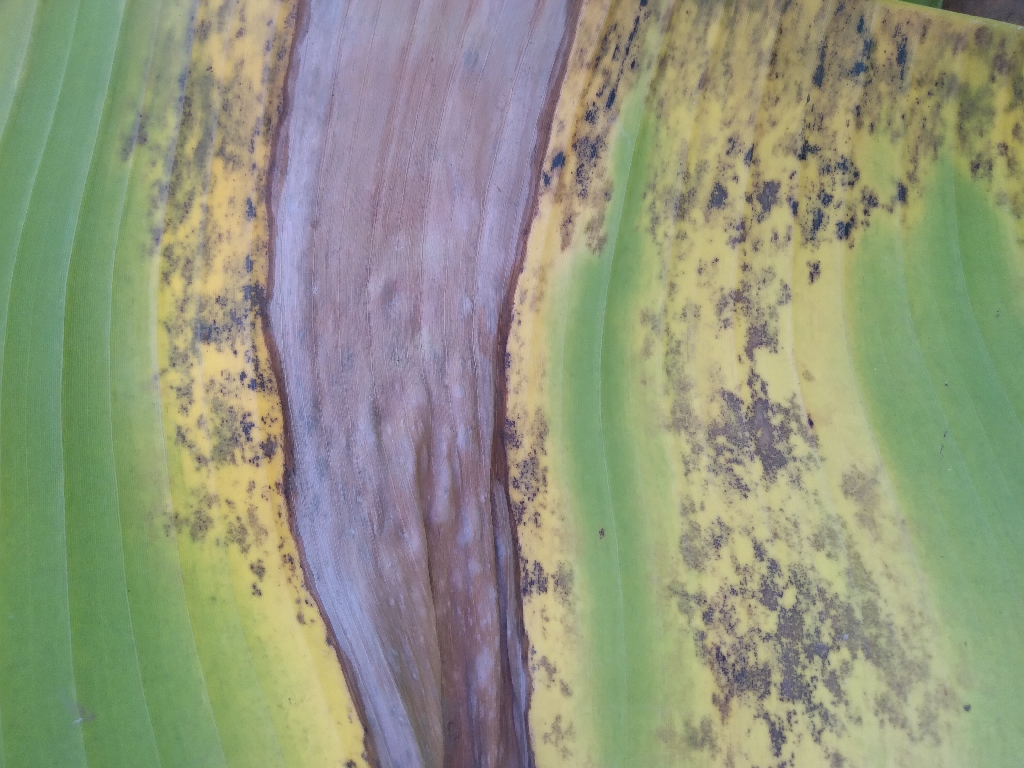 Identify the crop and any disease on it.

banana, black sigatoka
